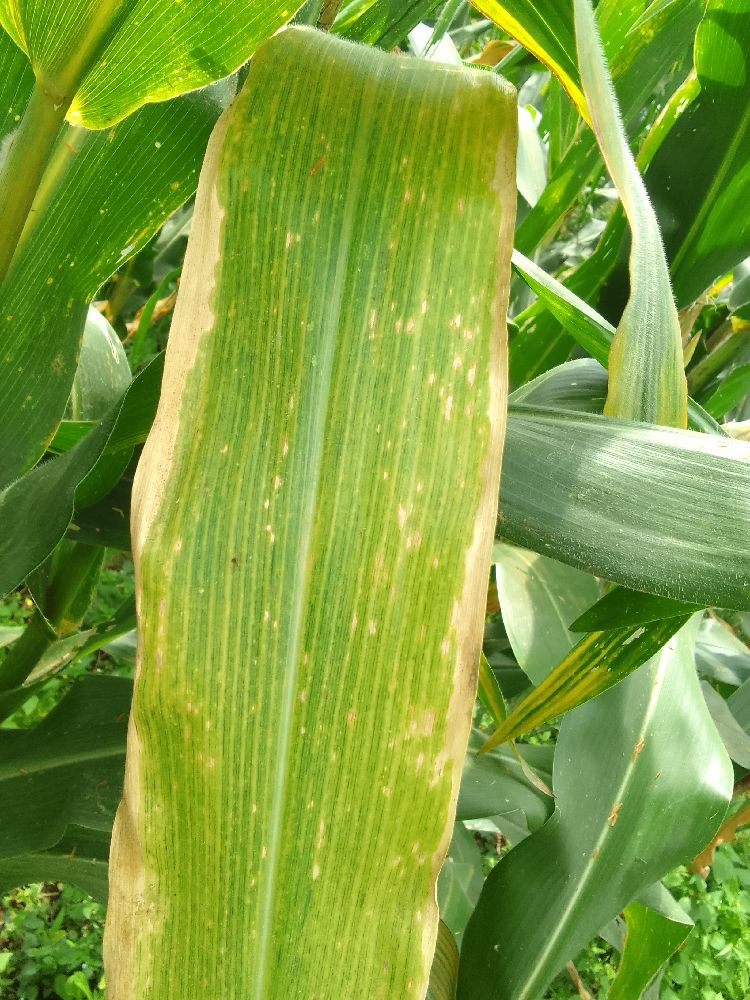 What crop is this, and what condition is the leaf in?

maize, maize lethal necrosis
